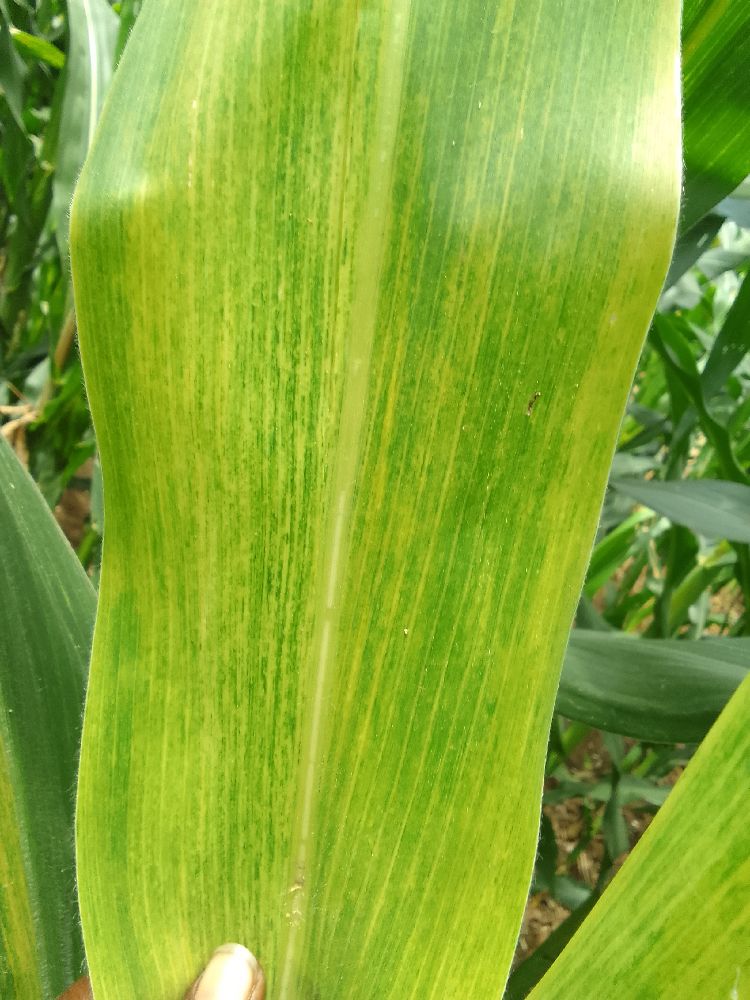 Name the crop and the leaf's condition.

maize, maize lethal necrosis
